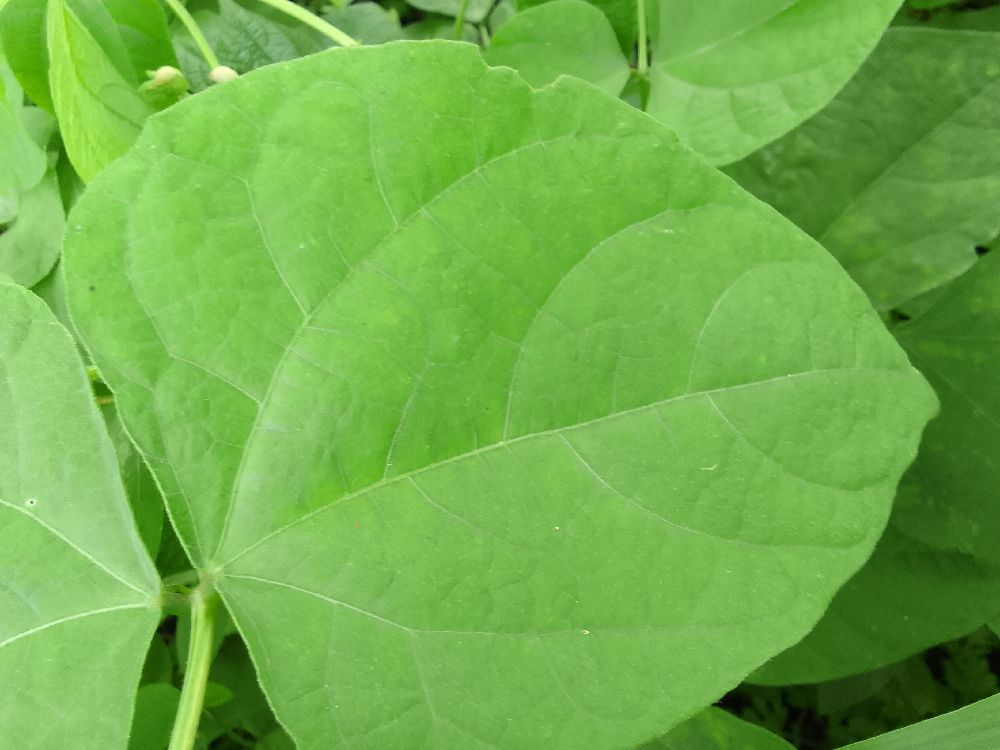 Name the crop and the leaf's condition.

common bean, healthy
